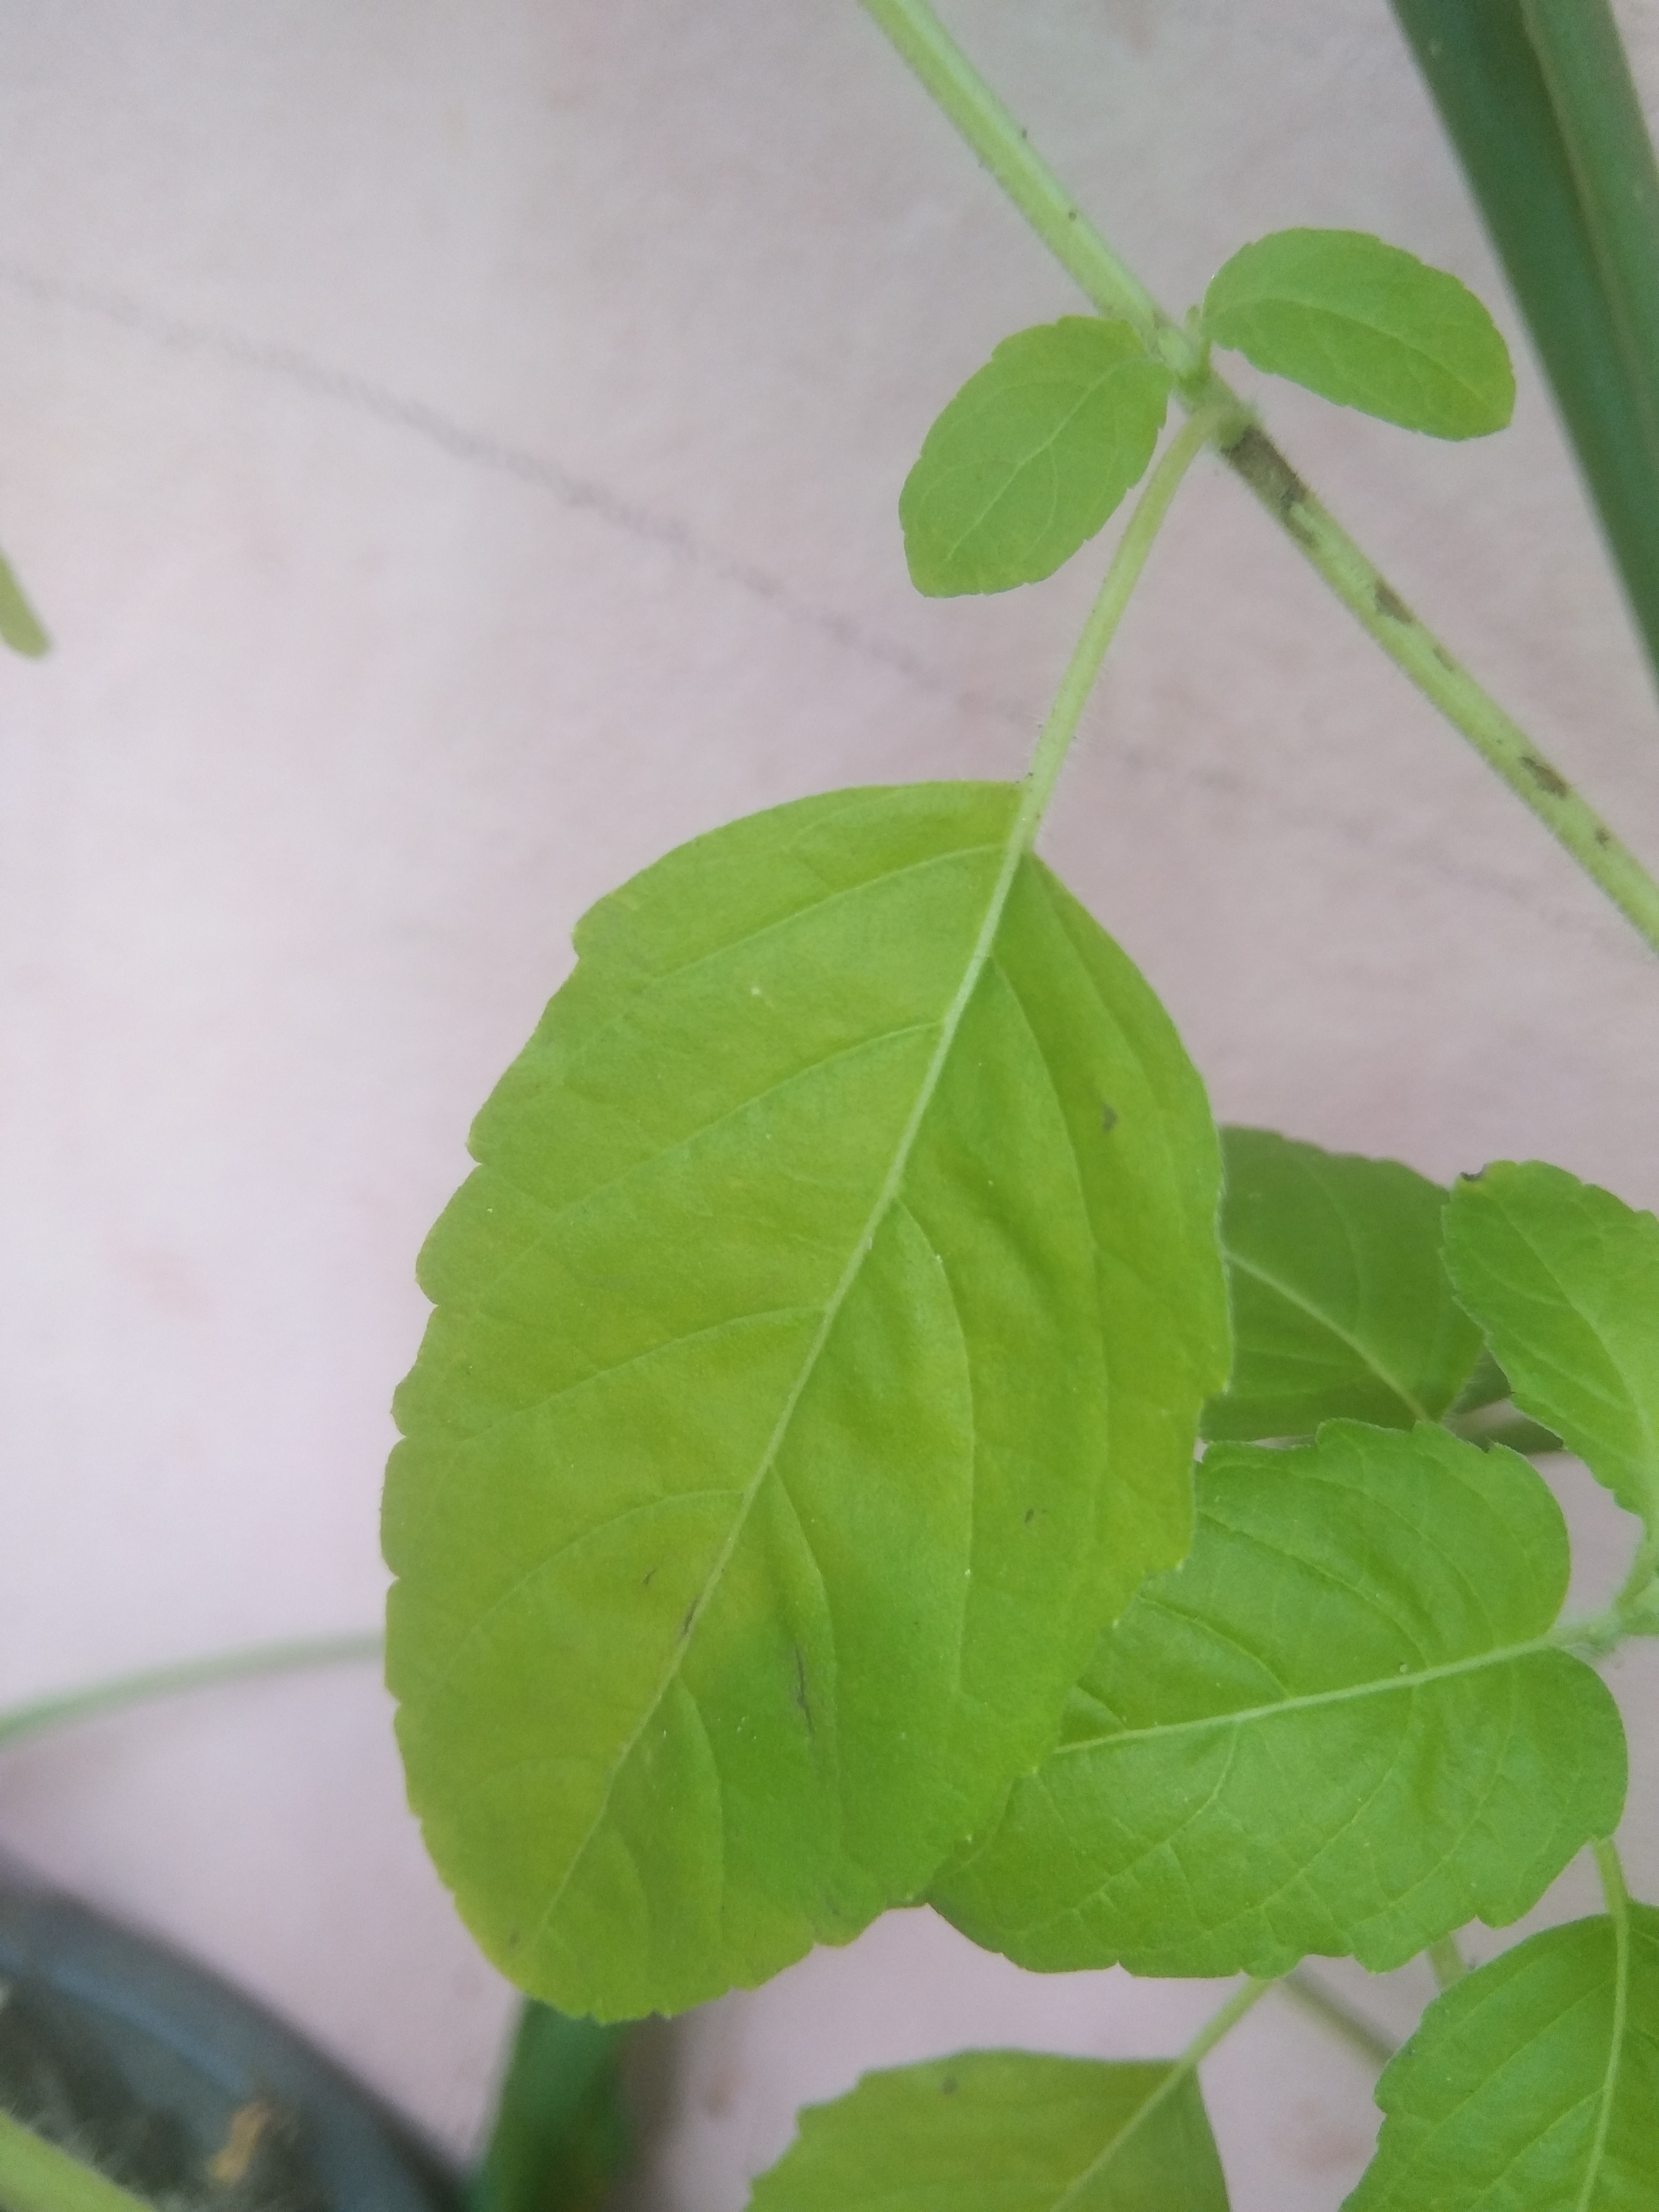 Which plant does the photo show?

tulshi
